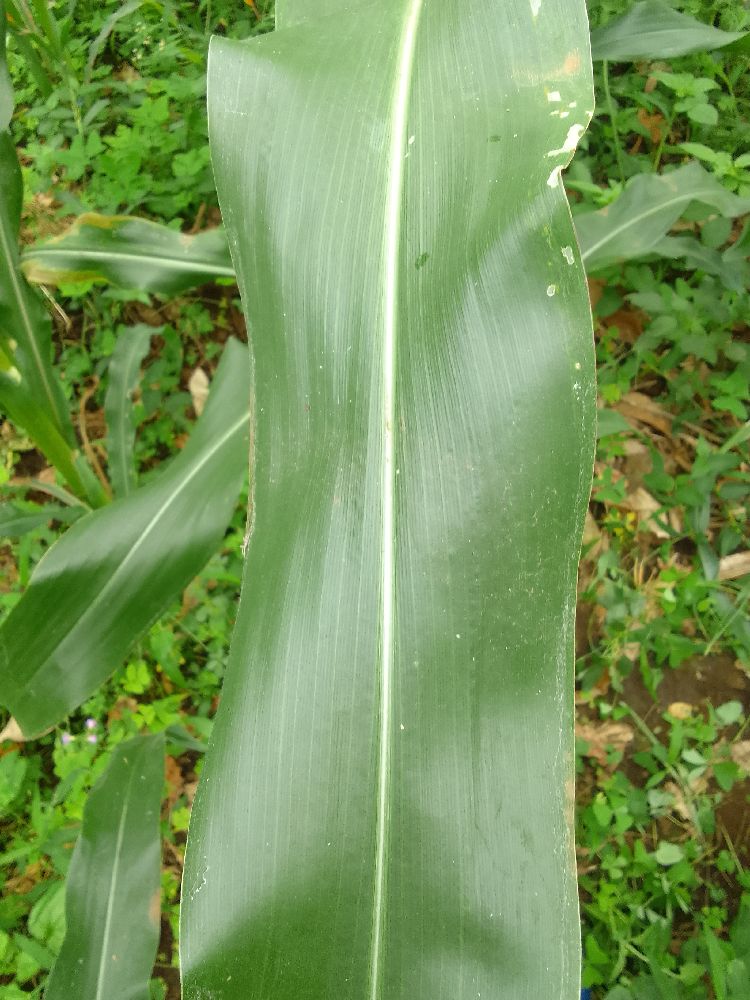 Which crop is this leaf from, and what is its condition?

maize, healthy
